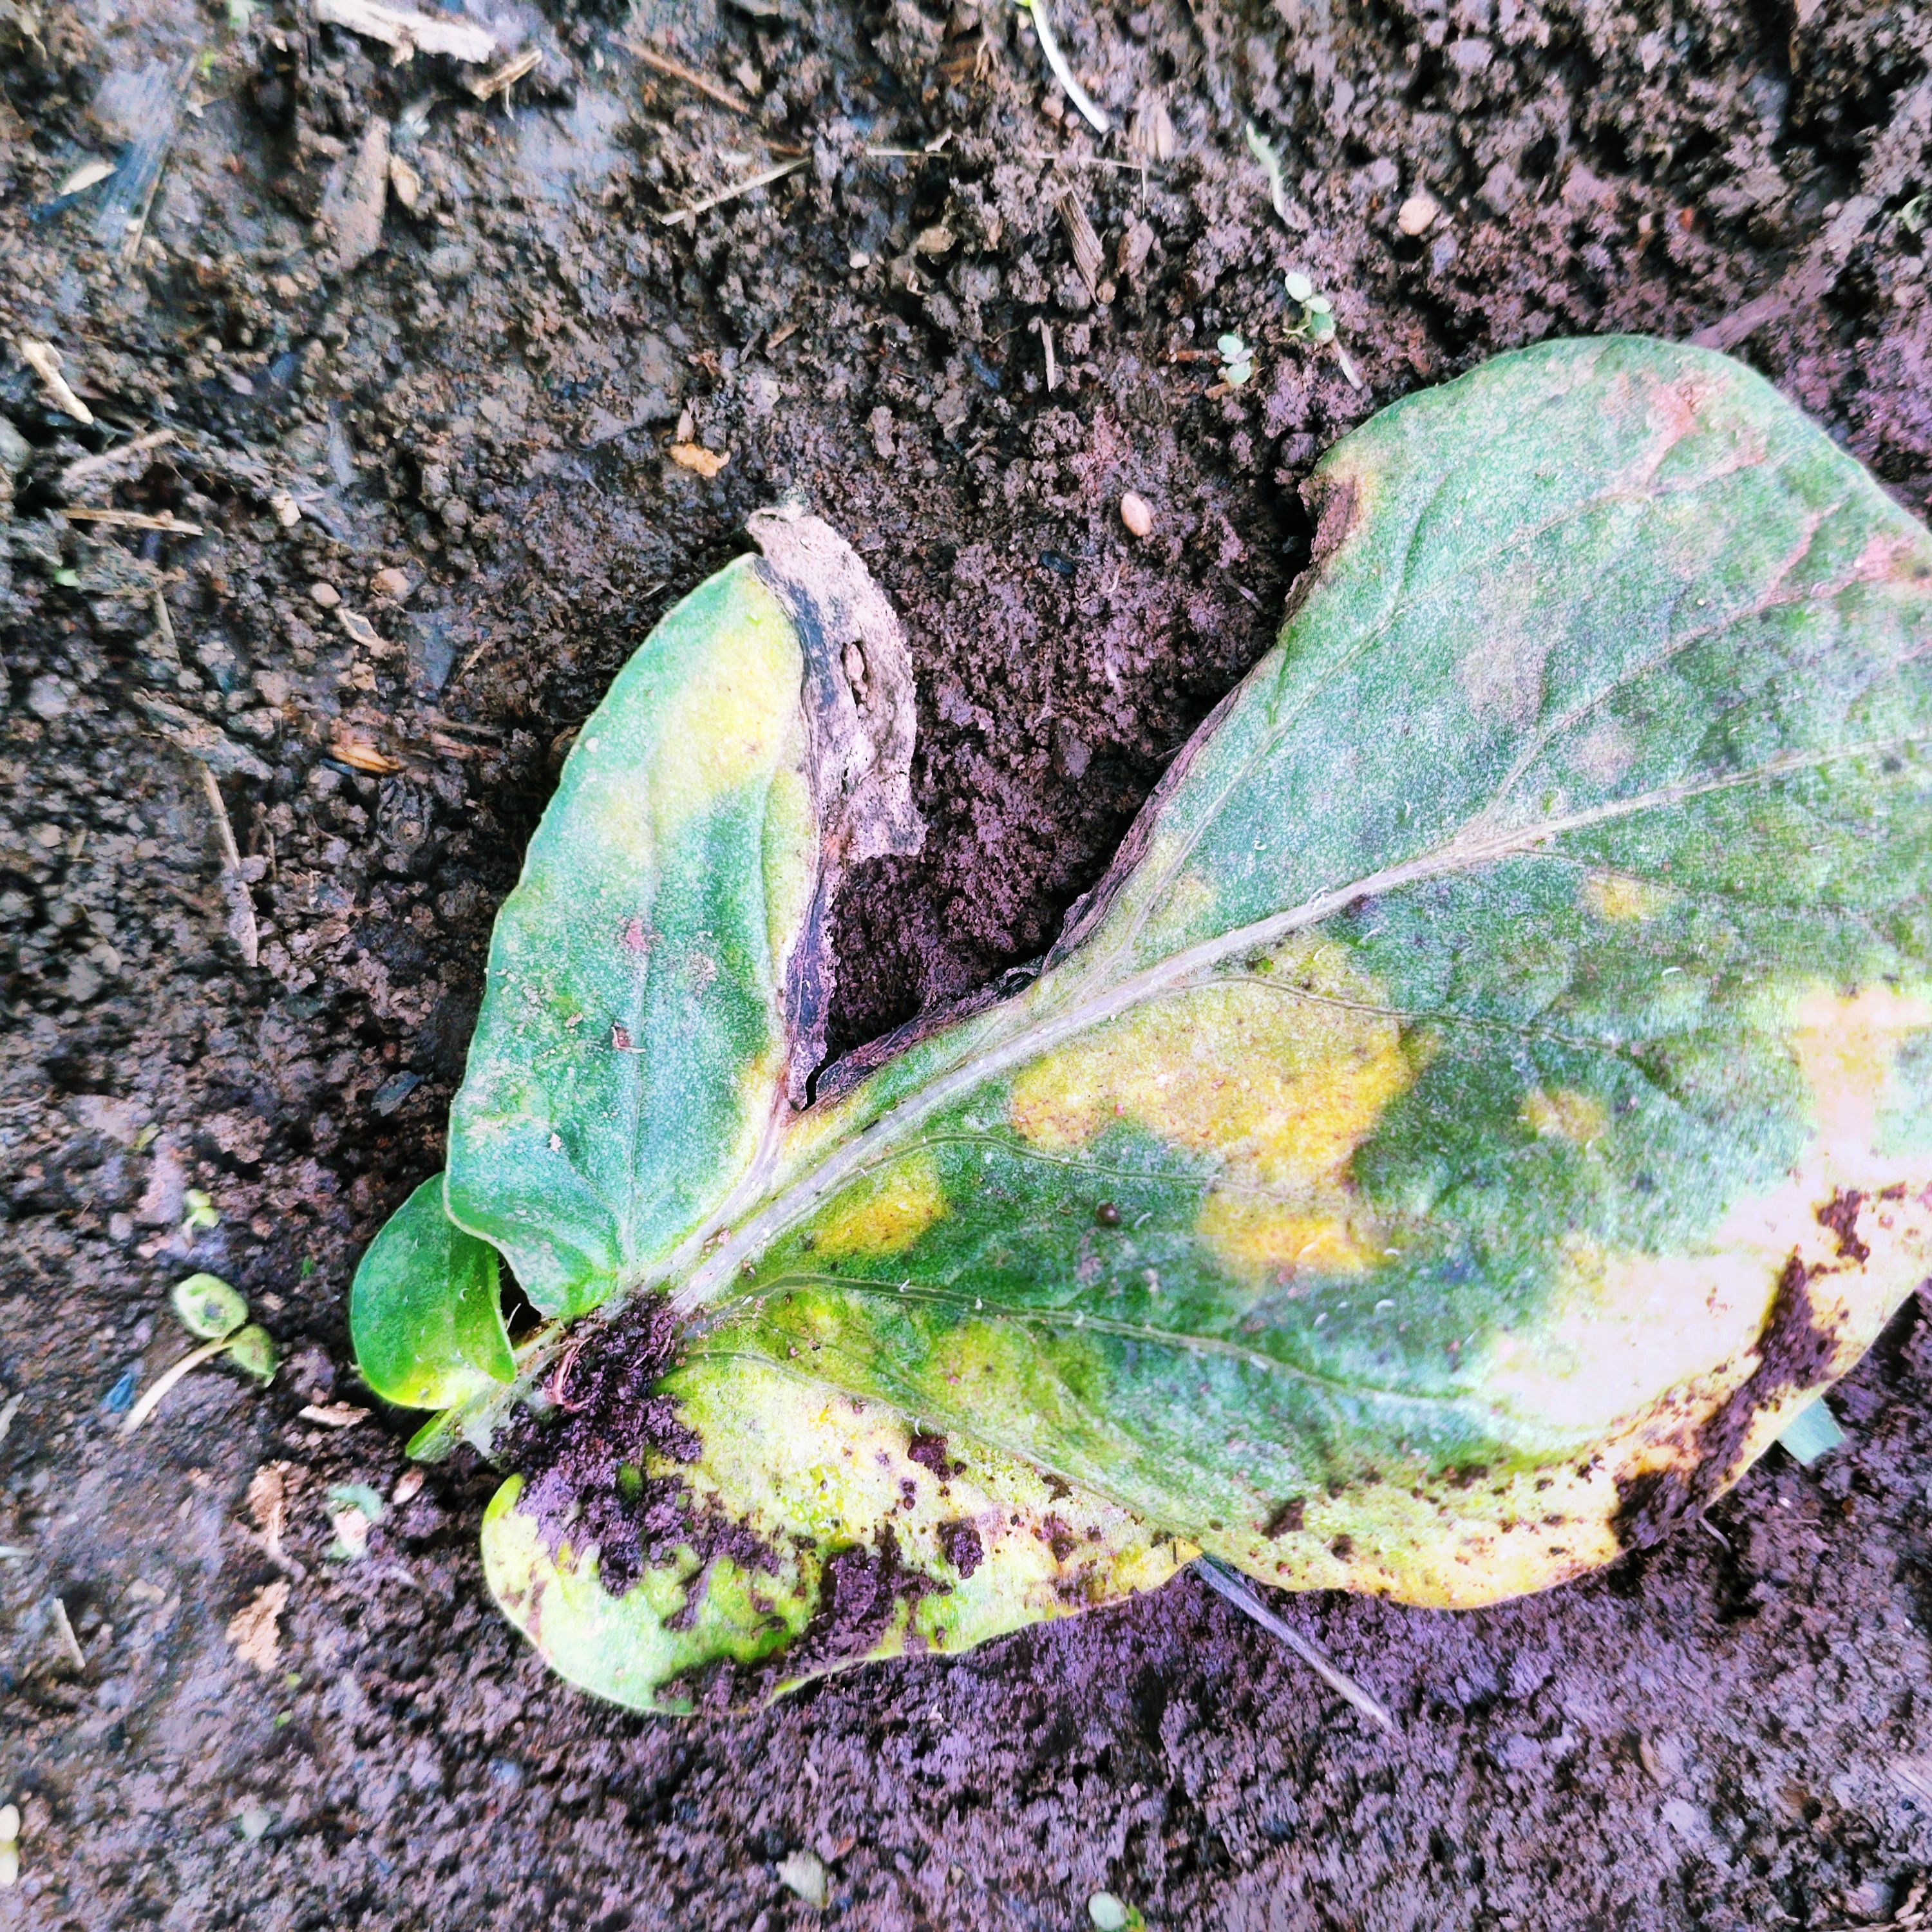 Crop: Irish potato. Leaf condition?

late blight
